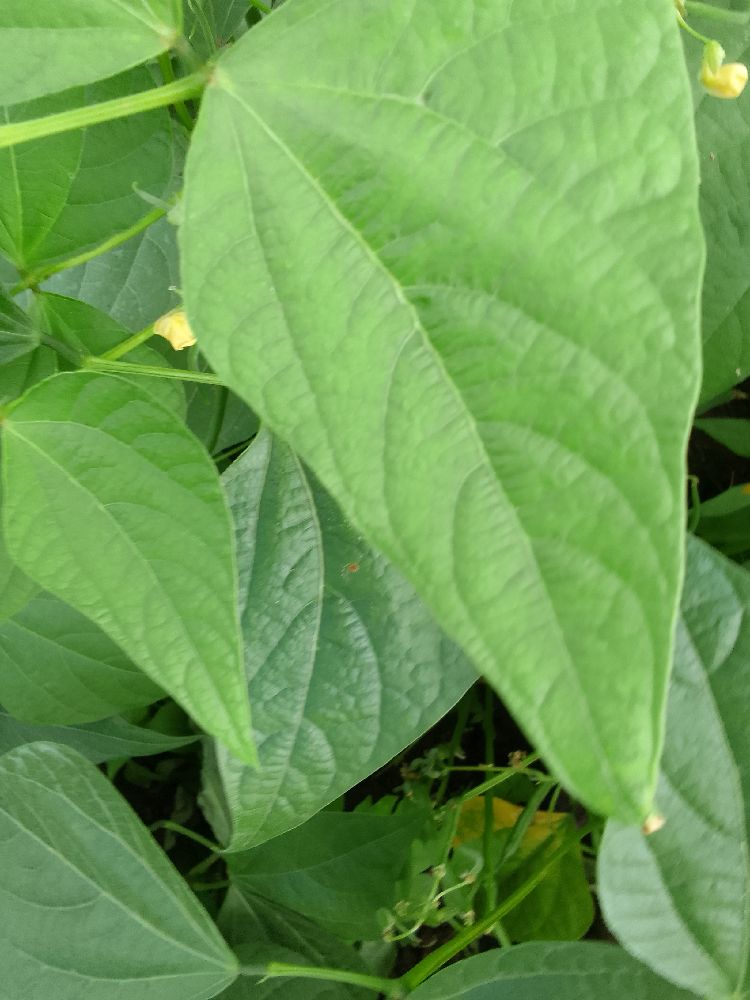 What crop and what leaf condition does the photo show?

common bean, healthy
